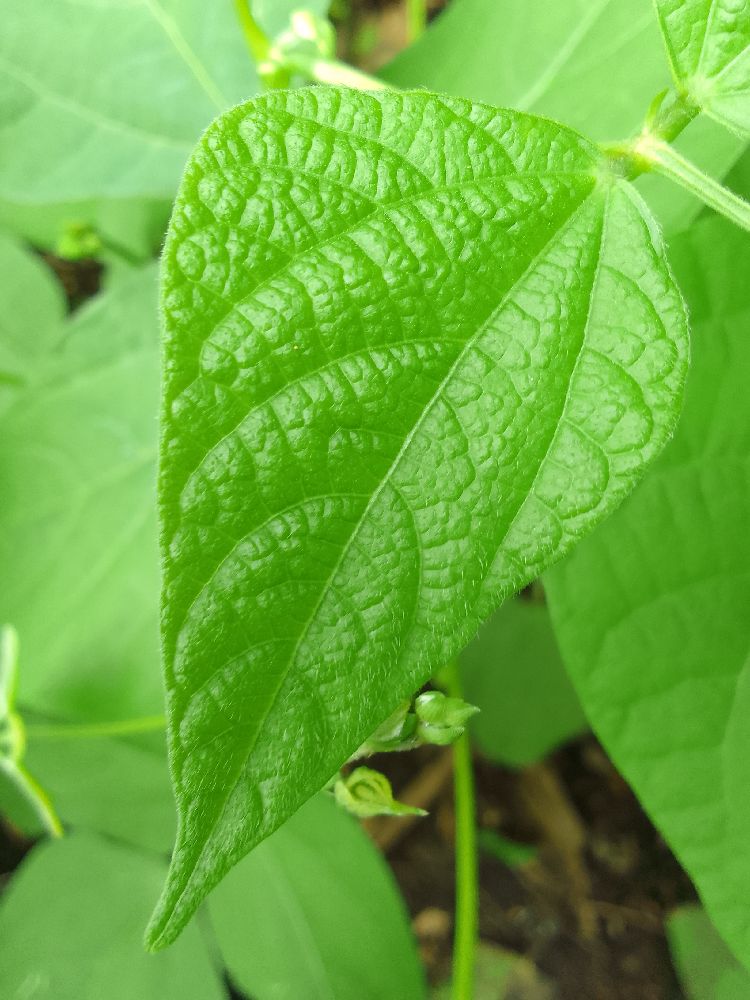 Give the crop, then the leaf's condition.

common bean, healthy
